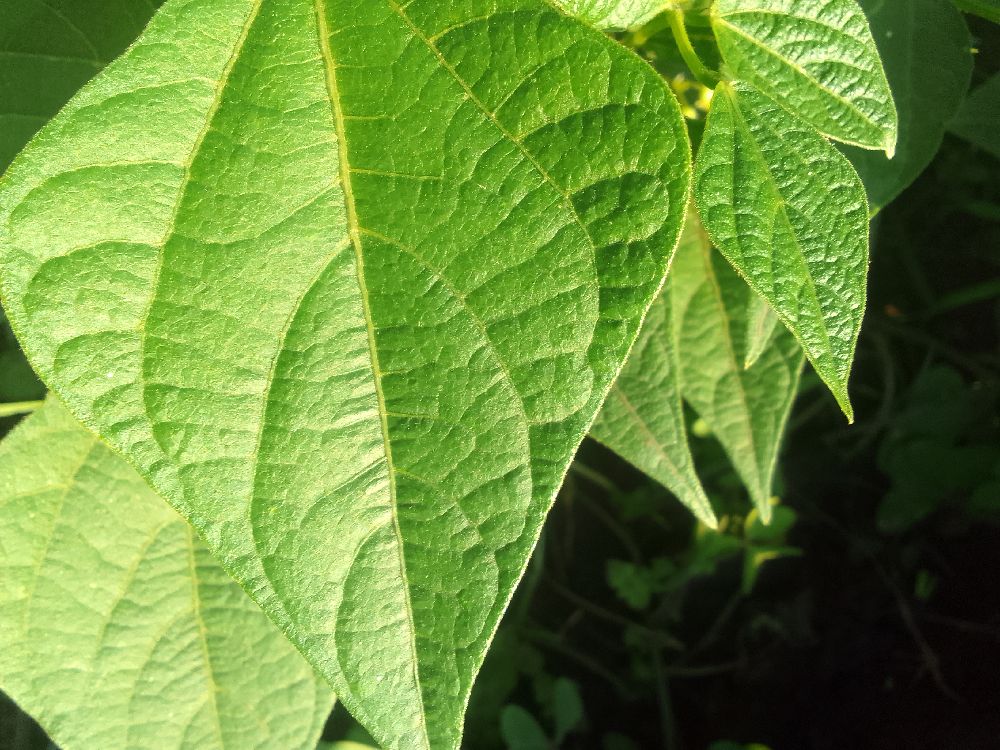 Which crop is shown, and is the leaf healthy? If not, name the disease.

common bean, healthy
